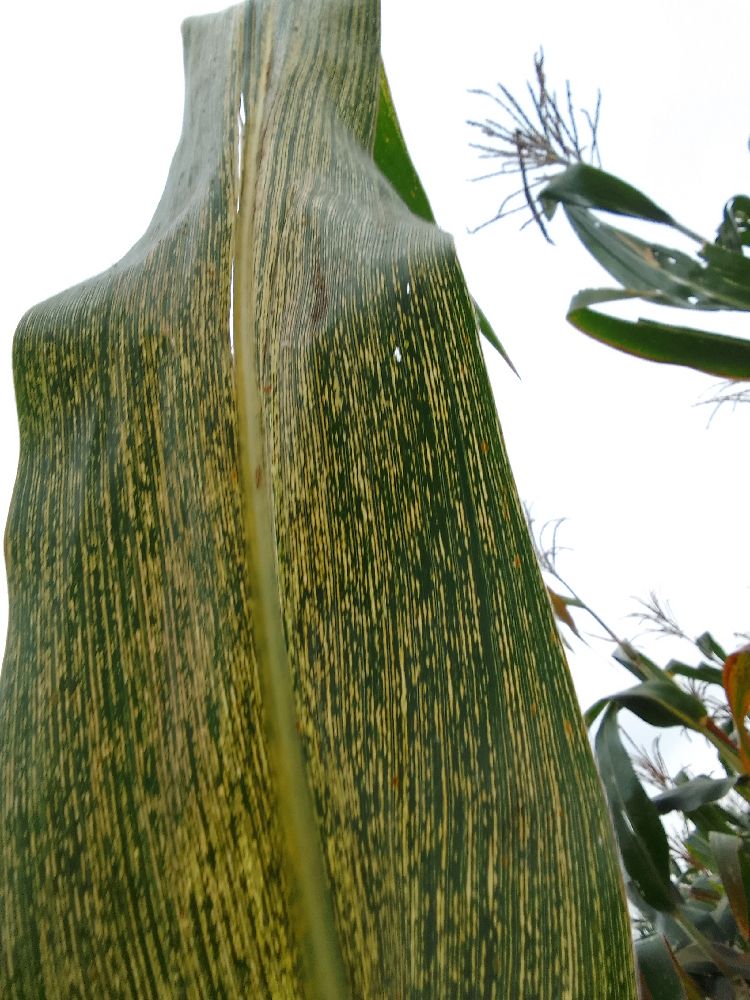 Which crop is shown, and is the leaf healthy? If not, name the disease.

maize, maize streak virus
